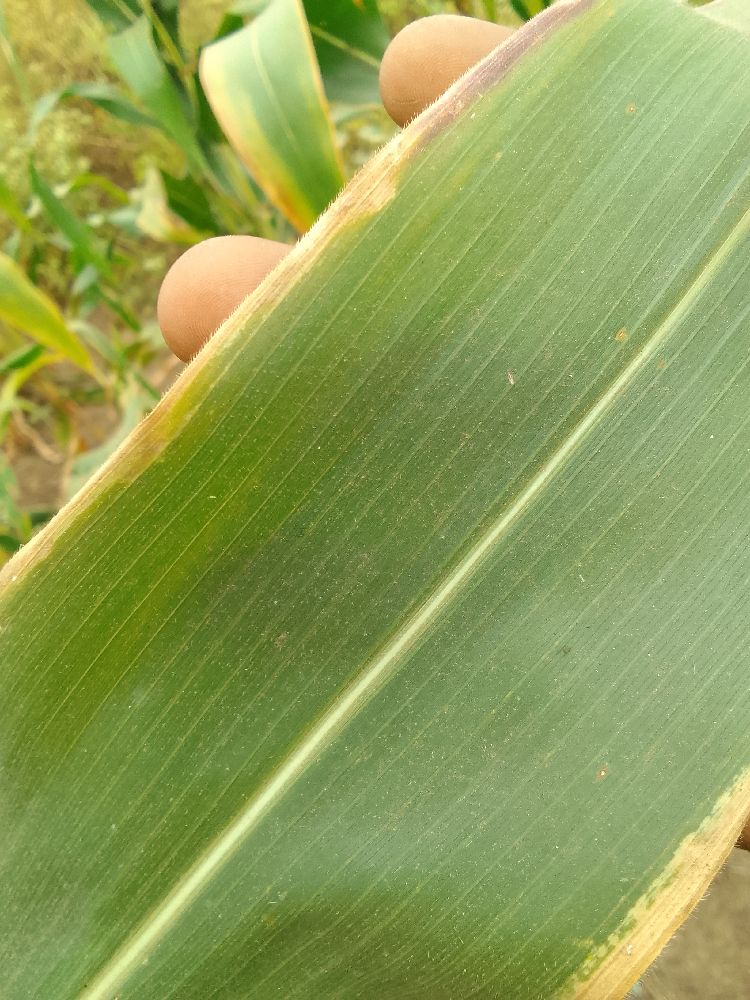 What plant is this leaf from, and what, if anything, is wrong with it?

maize, healthy
